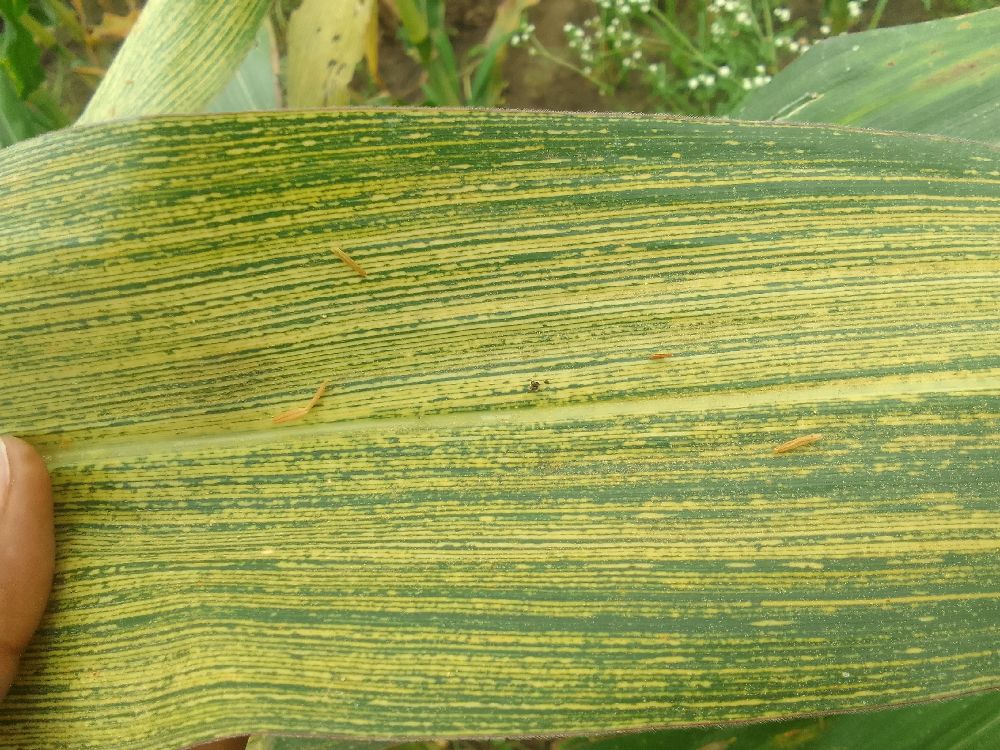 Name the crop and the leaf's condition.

maize, maize streak virus
